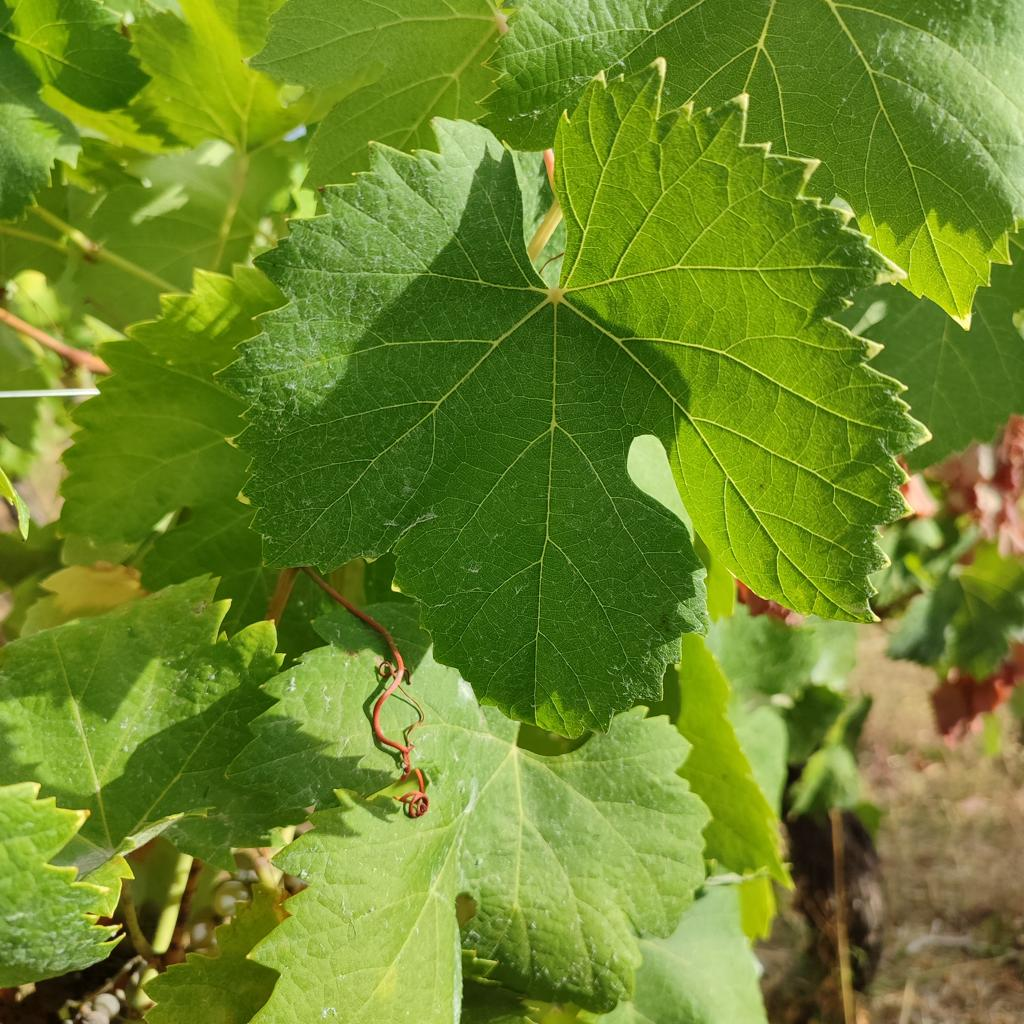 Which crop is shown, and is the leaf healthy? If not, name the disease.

grapevine, healthy
